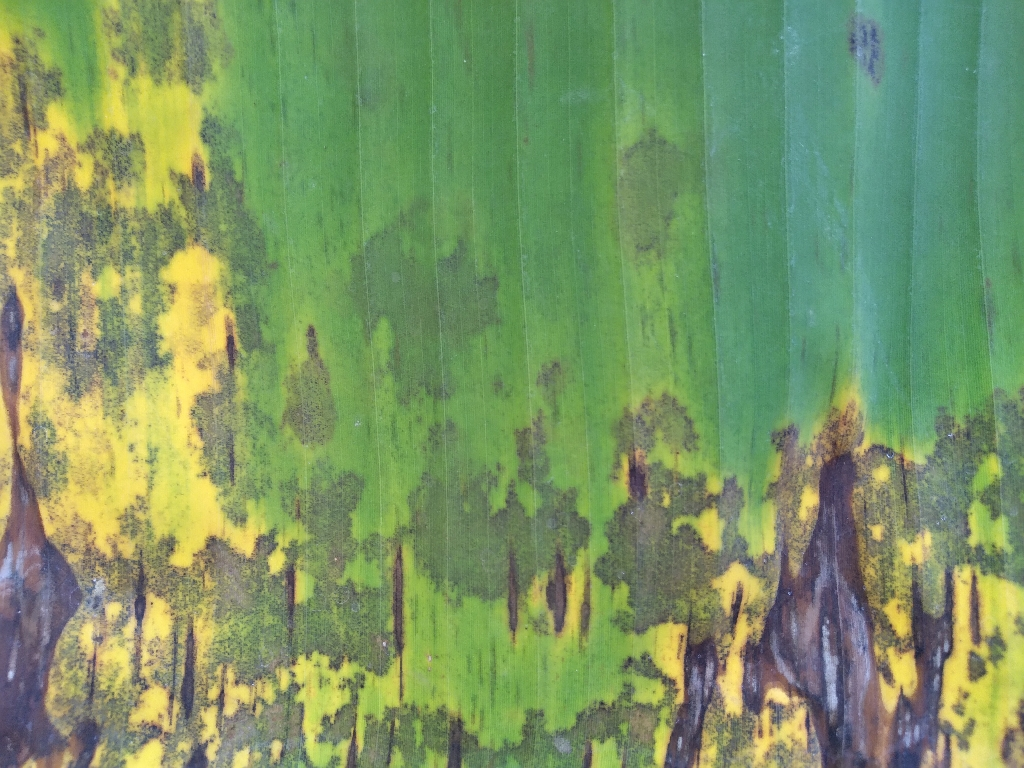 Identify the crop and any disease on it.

banana, black sigatoka
